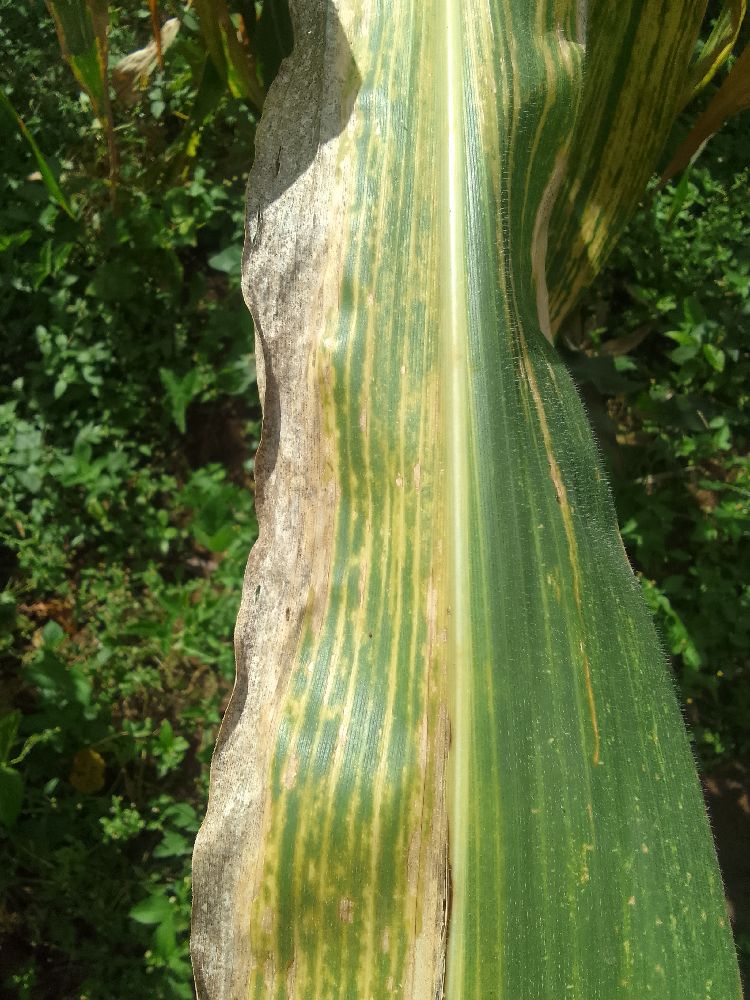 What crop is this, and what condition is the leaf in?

maize, maize lethal necrosis
